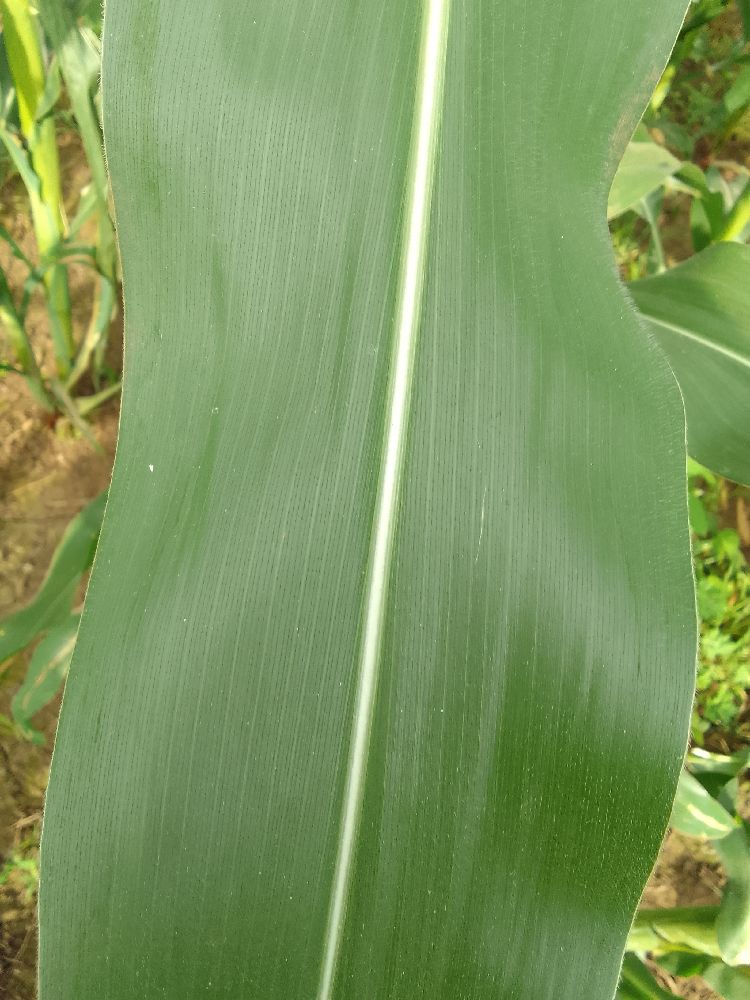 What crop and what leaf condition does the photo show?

maize, healthy
